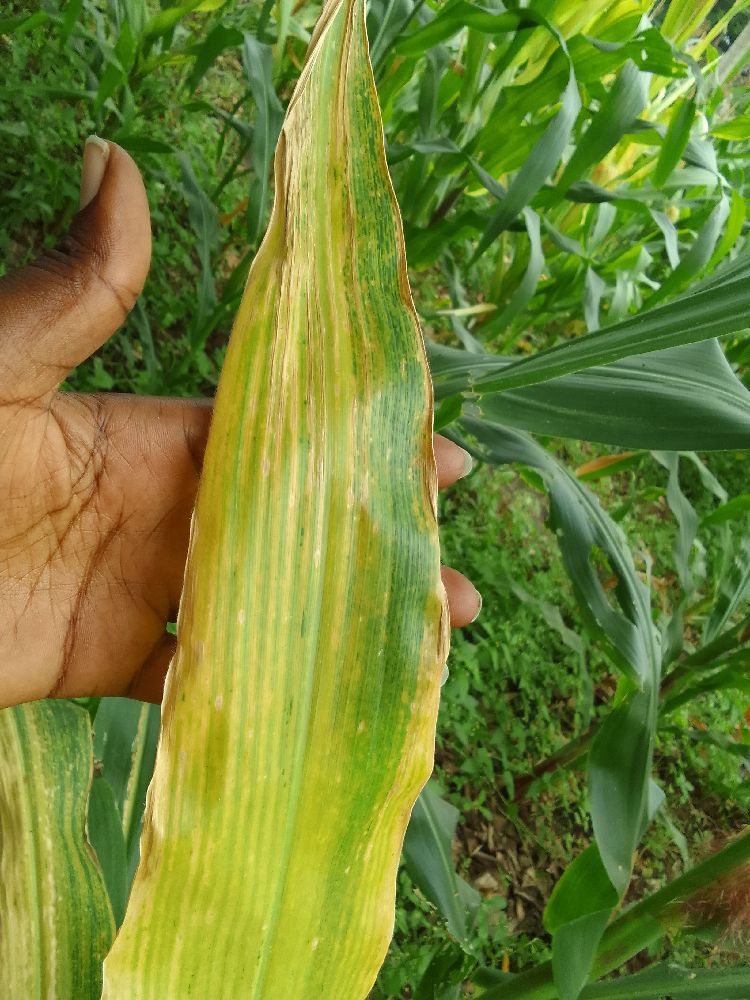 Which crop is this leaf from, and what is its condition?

maize, maize lethal necrosis
